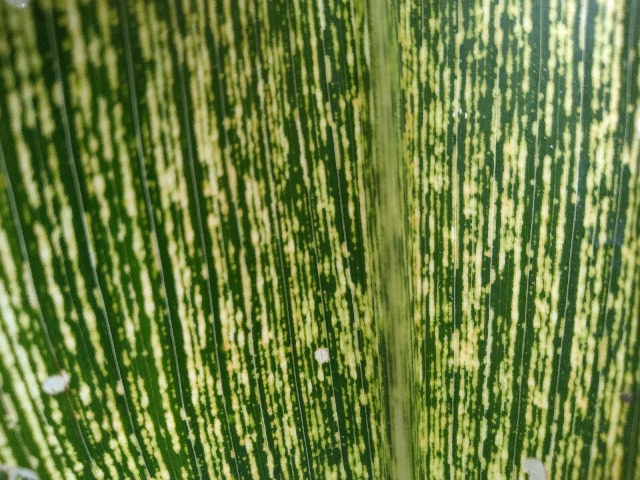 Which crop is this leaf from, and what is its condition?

maize, maize streak virus
